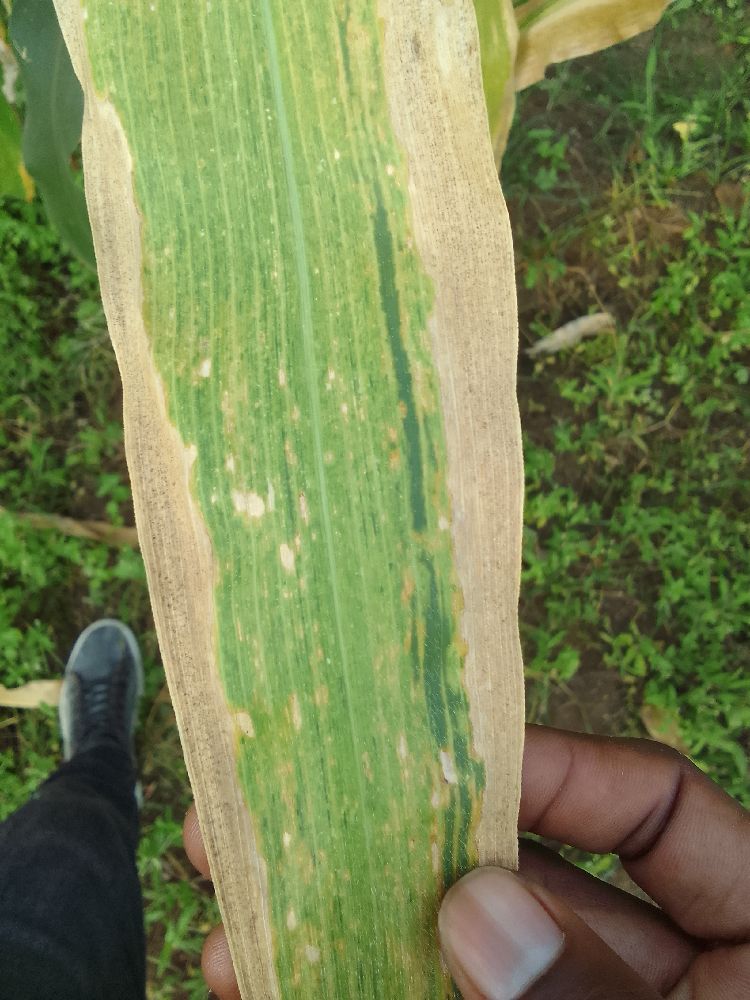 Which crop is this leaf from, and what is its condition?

maize, maize lethal necrosis
